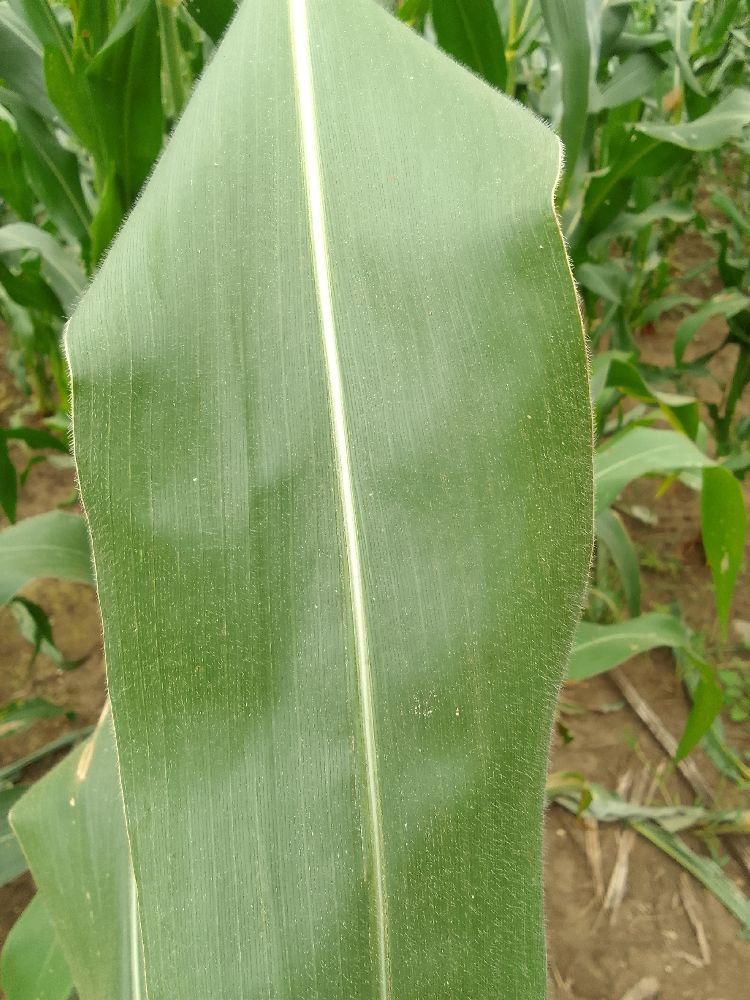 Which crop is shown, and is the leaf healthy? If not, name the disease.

maize, healthy
